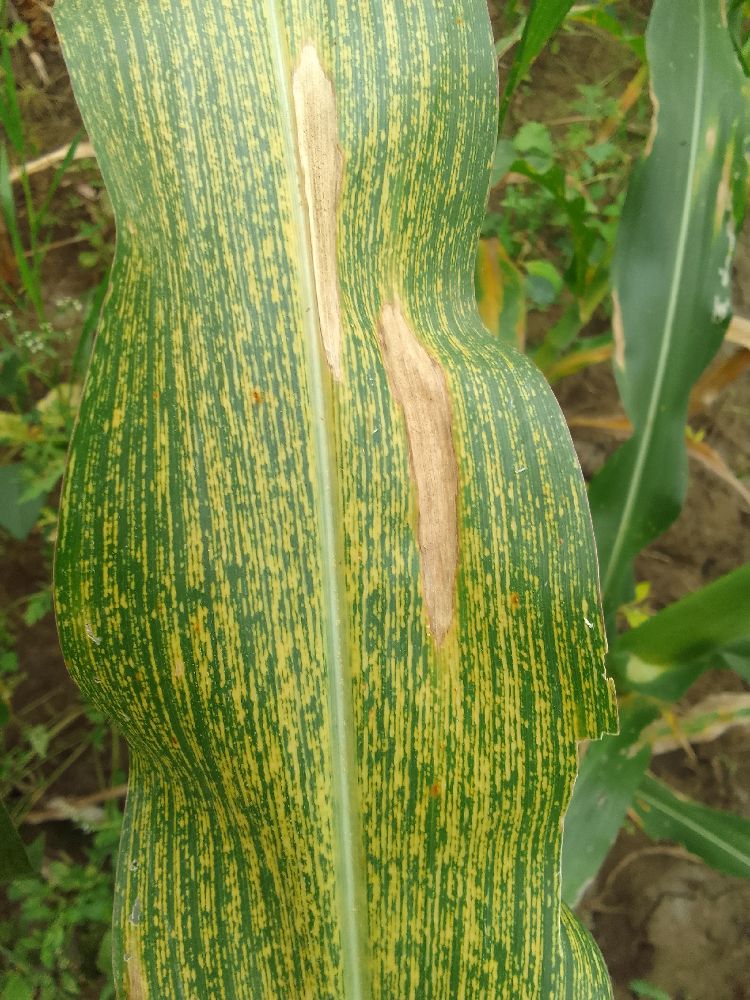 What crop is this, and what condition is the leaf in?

maize, maize streak virus
